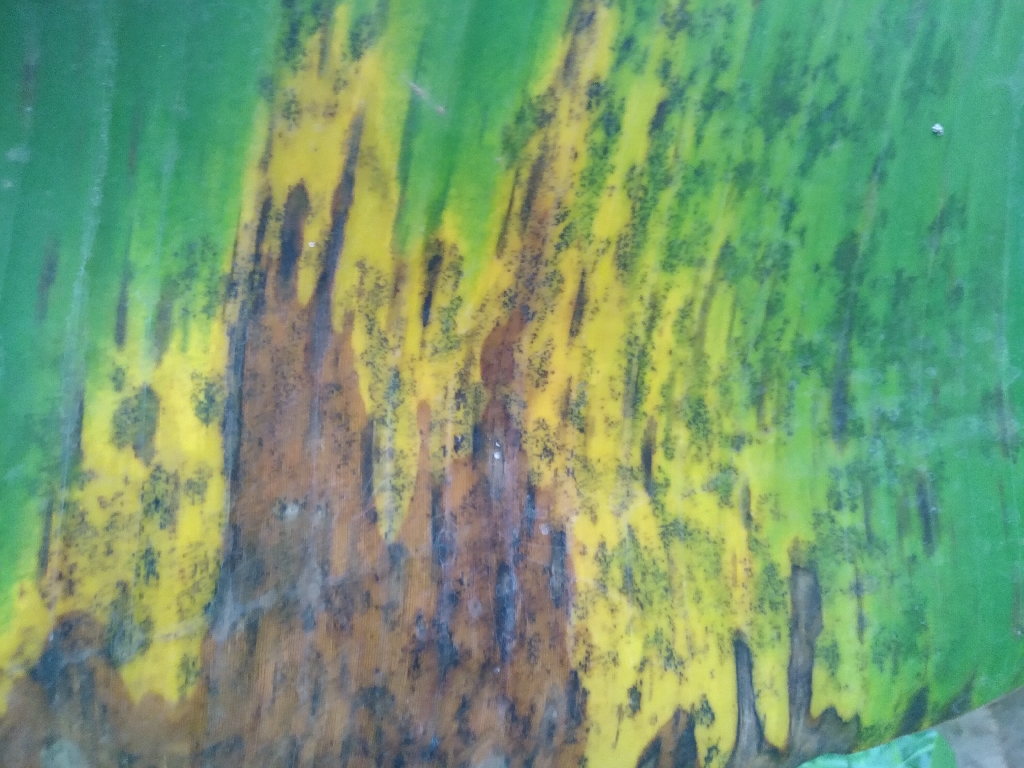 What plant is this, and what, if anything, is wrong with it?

banana, black sigatoka
